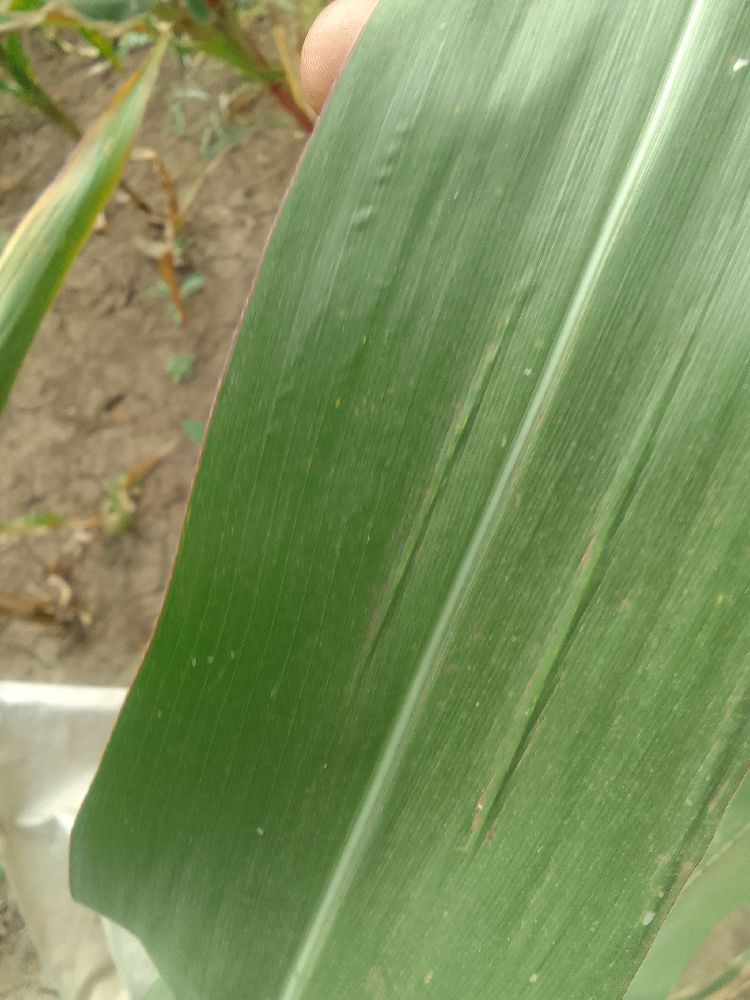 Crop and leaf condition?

maize, healthy
